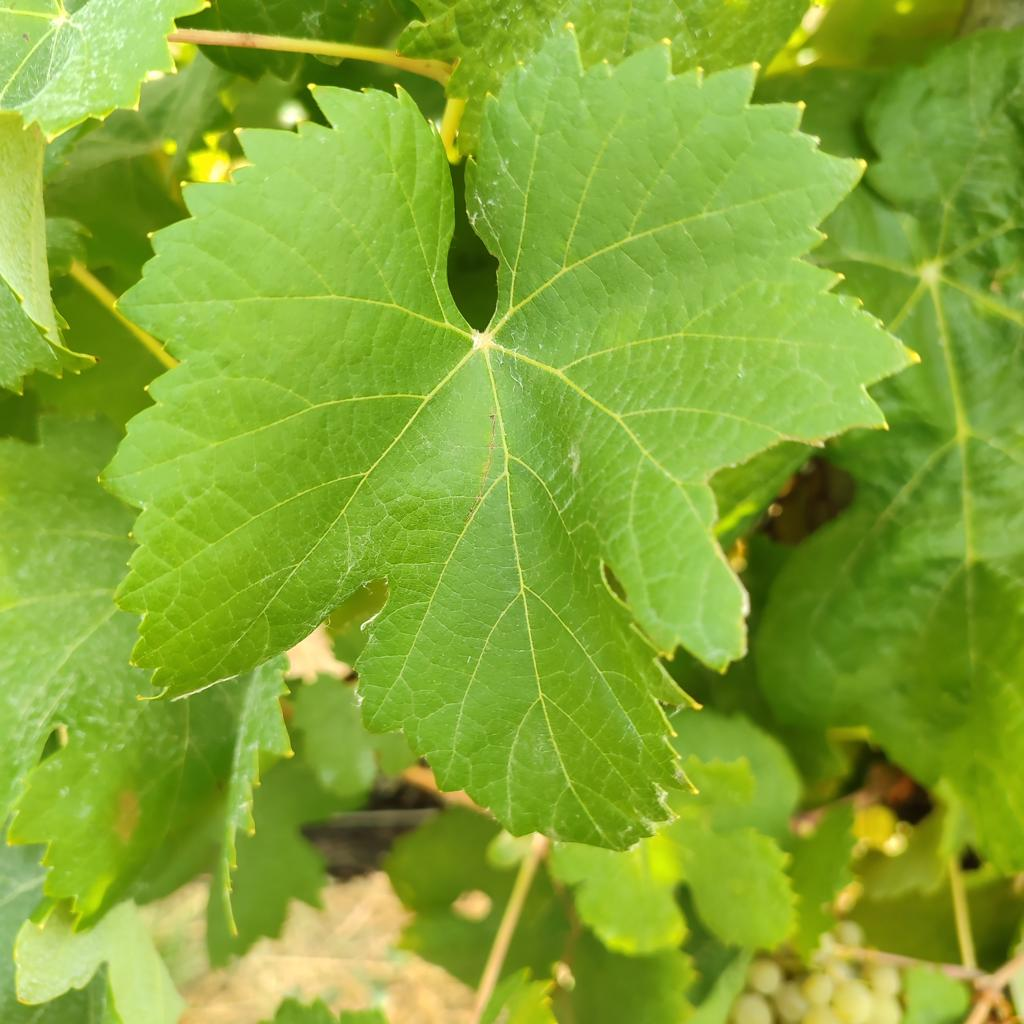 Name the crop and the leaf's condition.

grapevine, healthy
